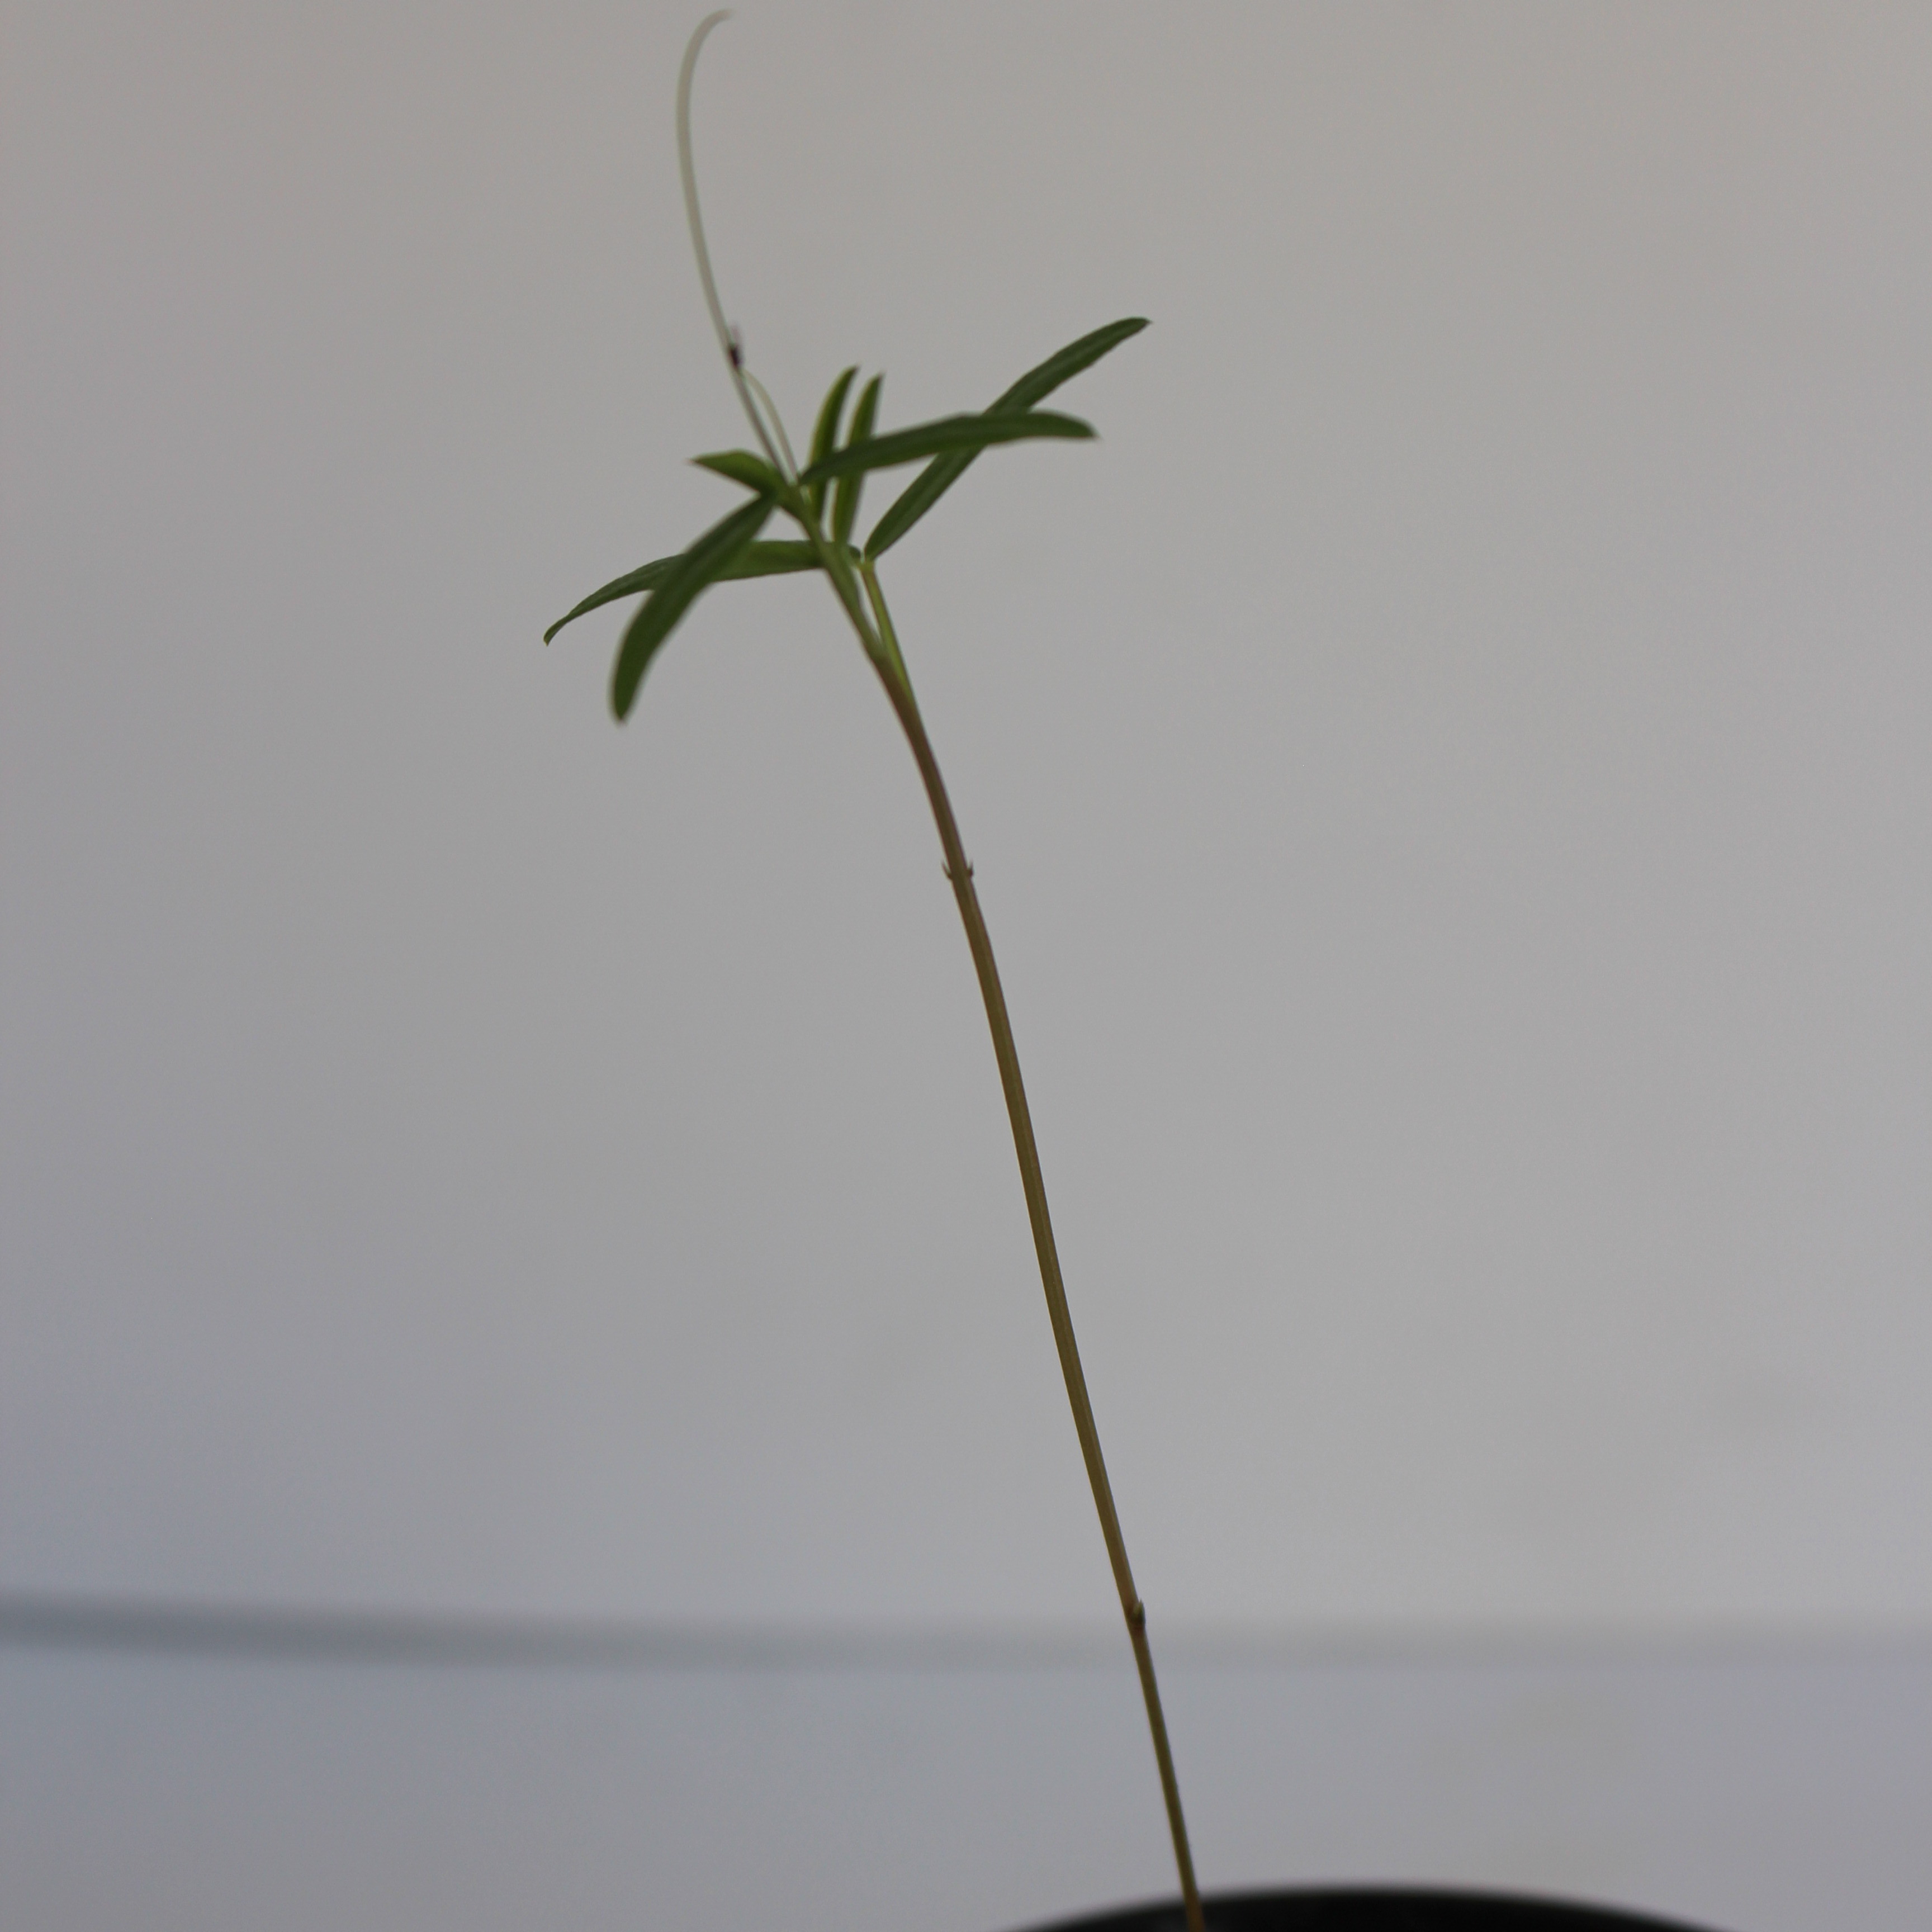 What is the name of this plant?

Vicia sativa
